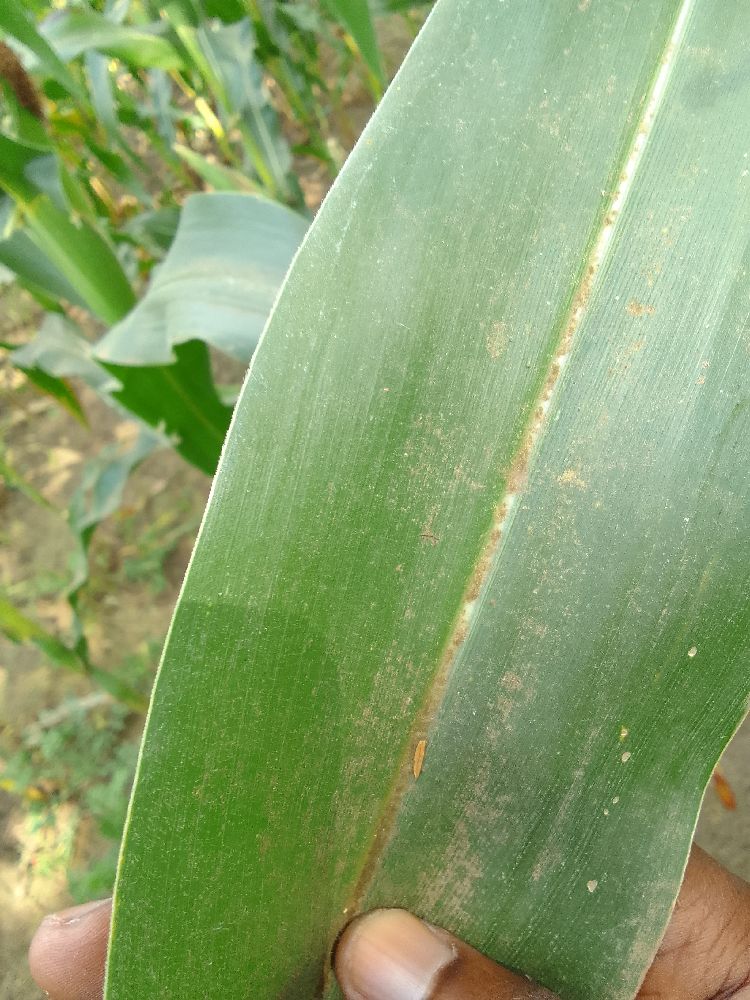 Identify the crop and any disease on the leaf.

maize, healthy
